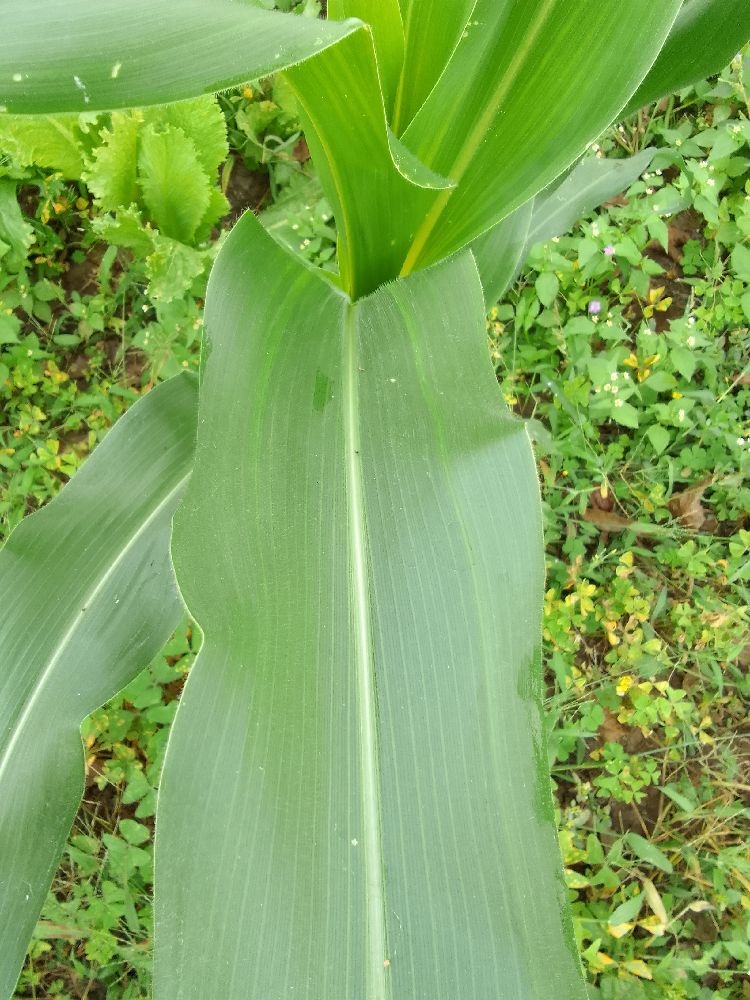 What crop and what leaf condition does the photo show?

maize, healthy
